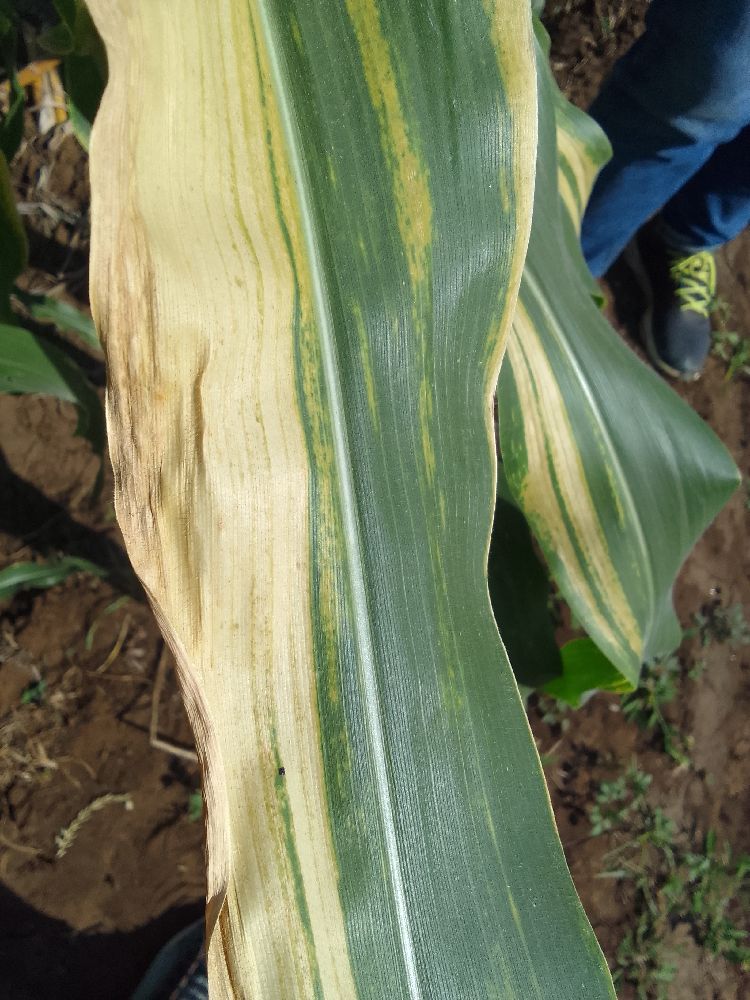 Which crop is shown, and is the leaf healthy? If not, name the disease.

maize, maize lethal necrosis
